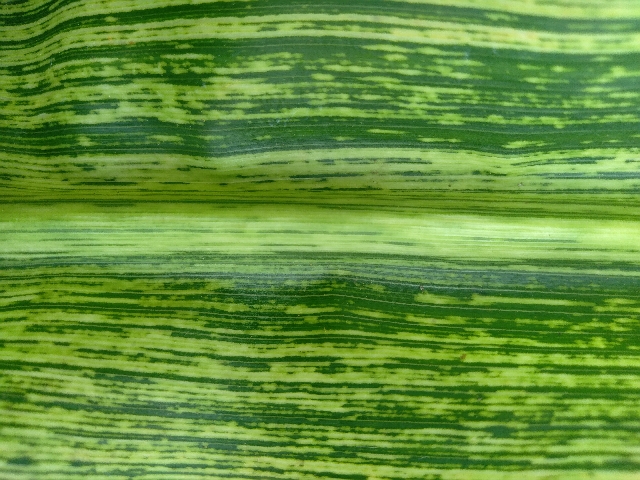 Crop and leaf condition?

maize, maize streak virus
